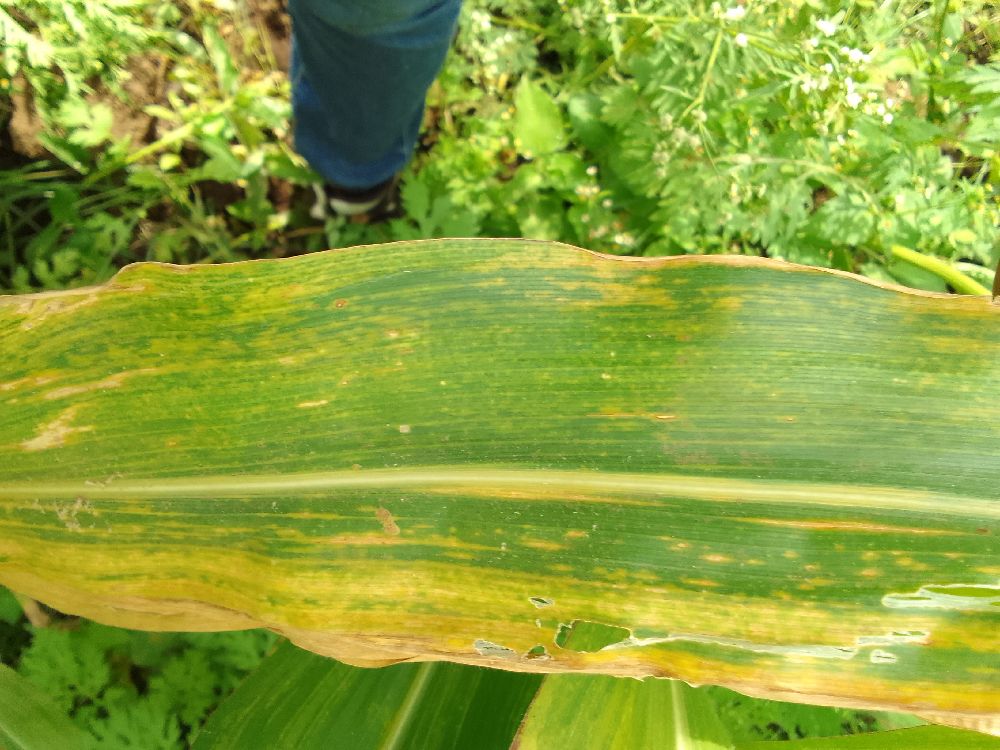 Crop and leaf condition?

maize, maize lethal necrosis
